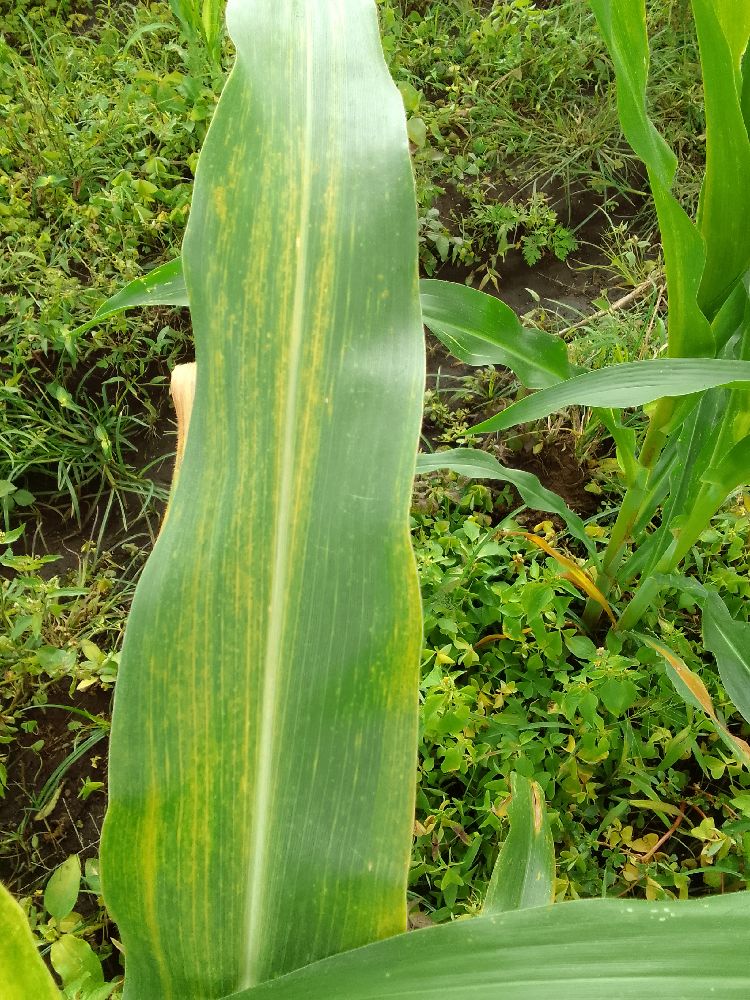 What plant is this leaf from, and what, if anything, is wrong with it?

maize, maize lethal necrosis
